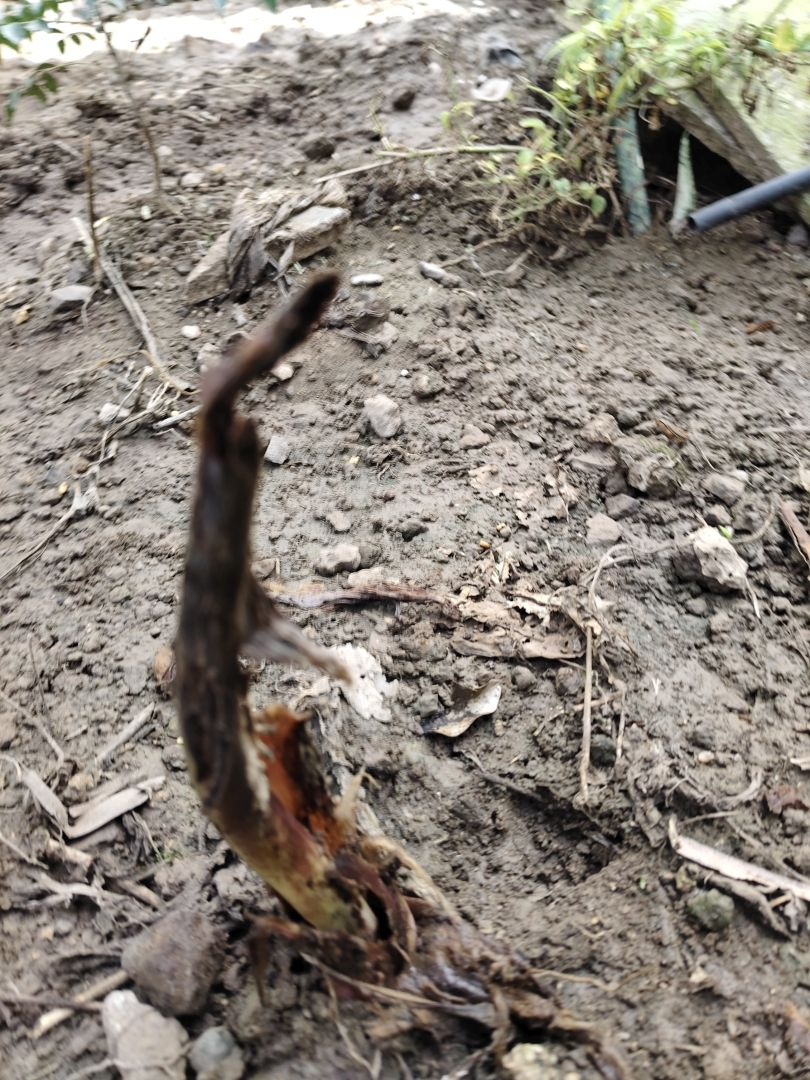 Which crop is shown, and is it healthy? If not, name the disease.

taro, root rot
